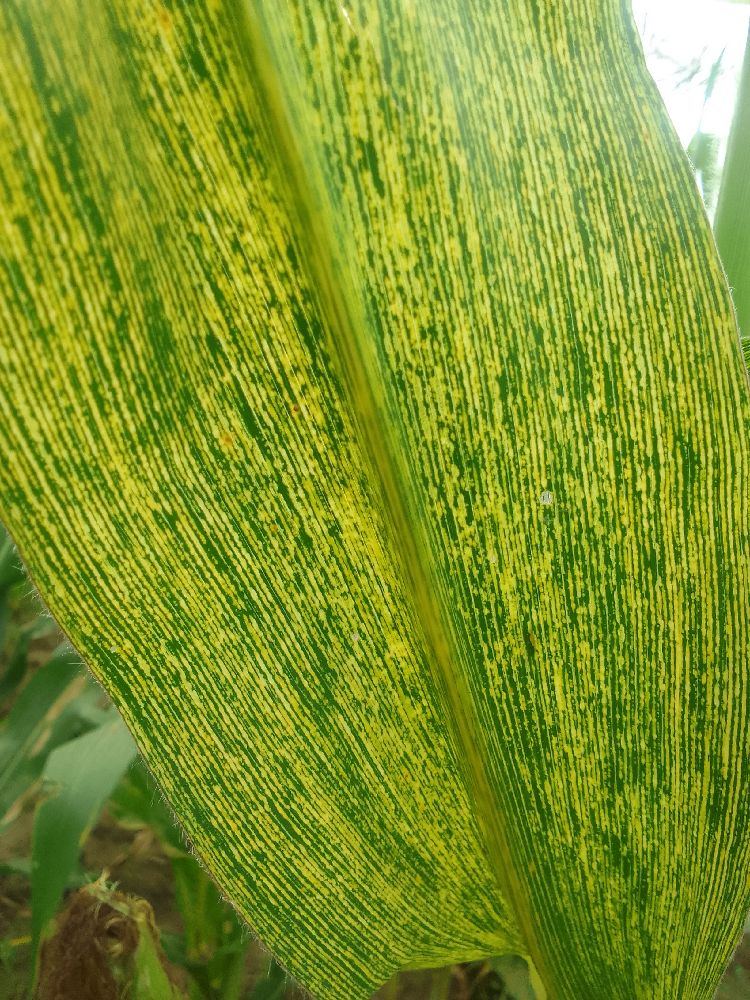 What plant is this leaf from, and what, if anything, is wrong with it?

maize, maize streak virus
